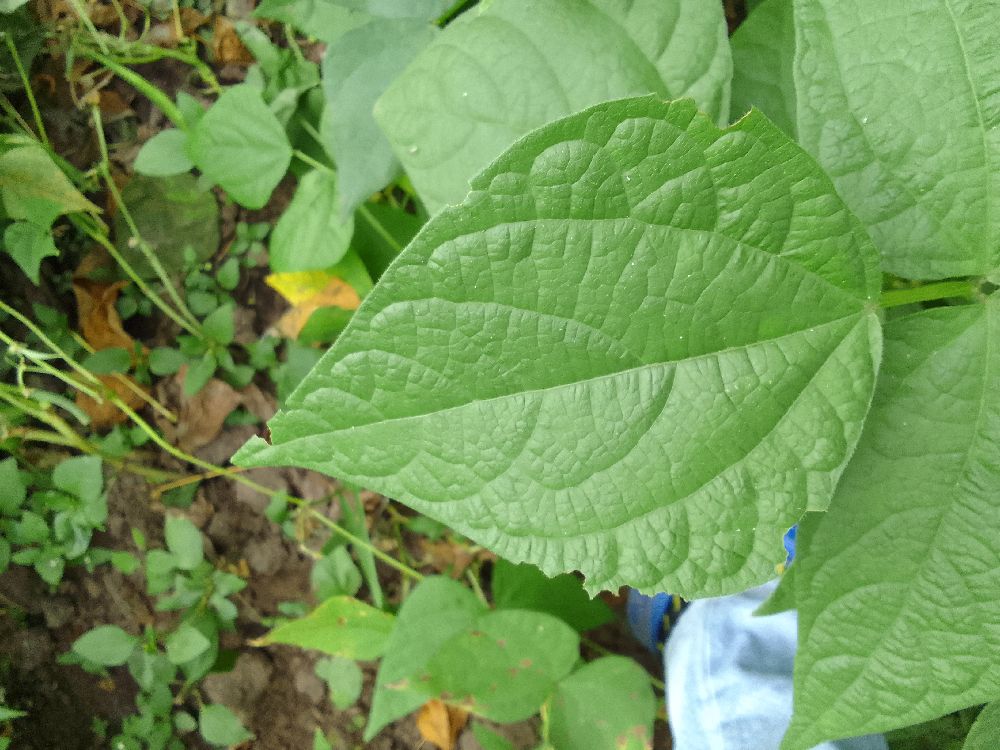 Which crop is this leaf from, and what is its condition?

common bean, healthy
